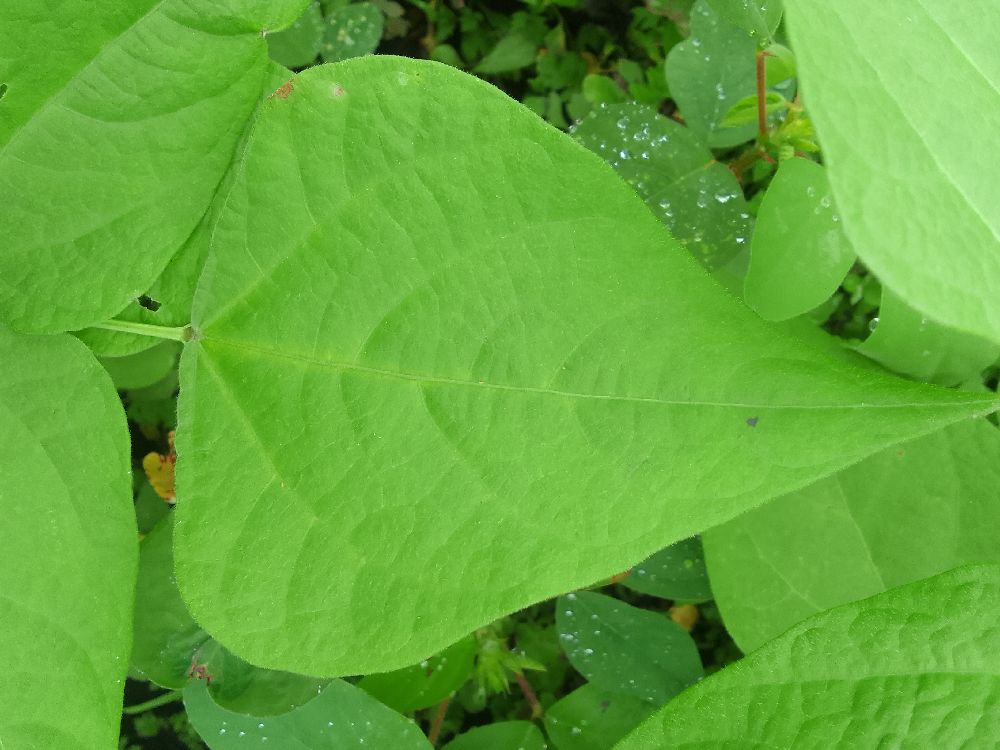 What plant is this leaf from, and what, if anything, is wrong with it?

common bean, healthy
